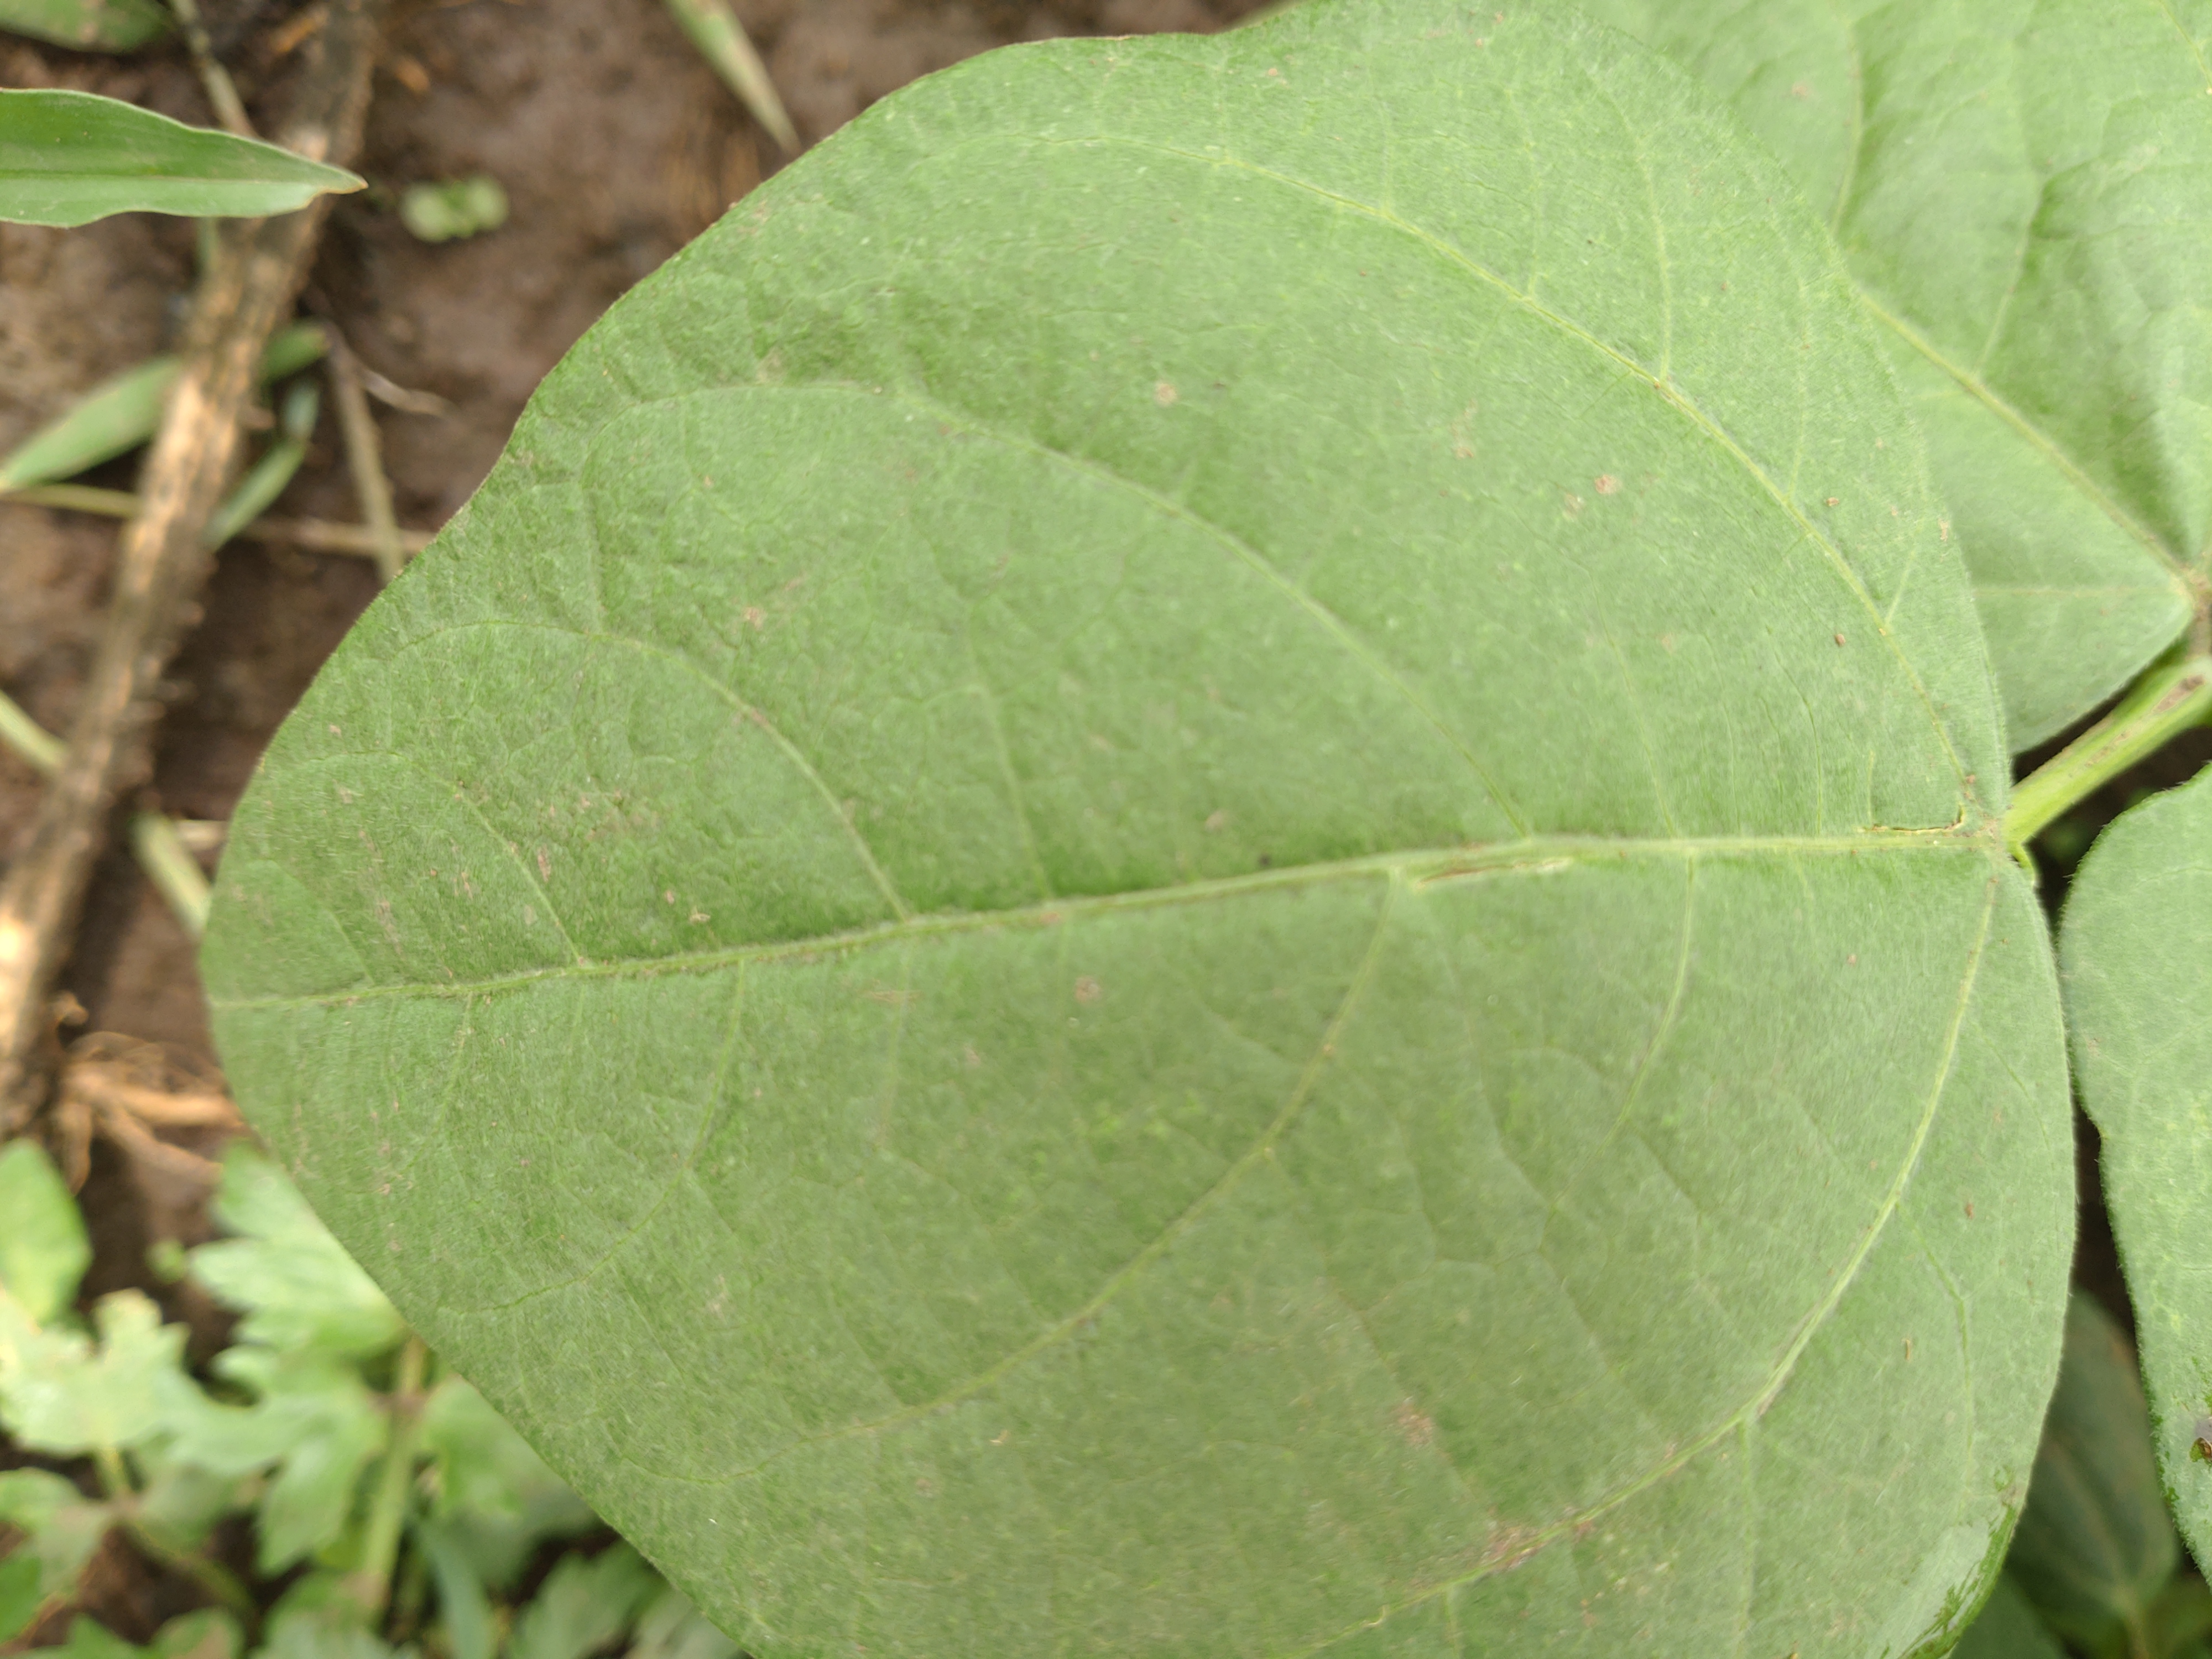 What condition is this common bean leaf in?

healthy
